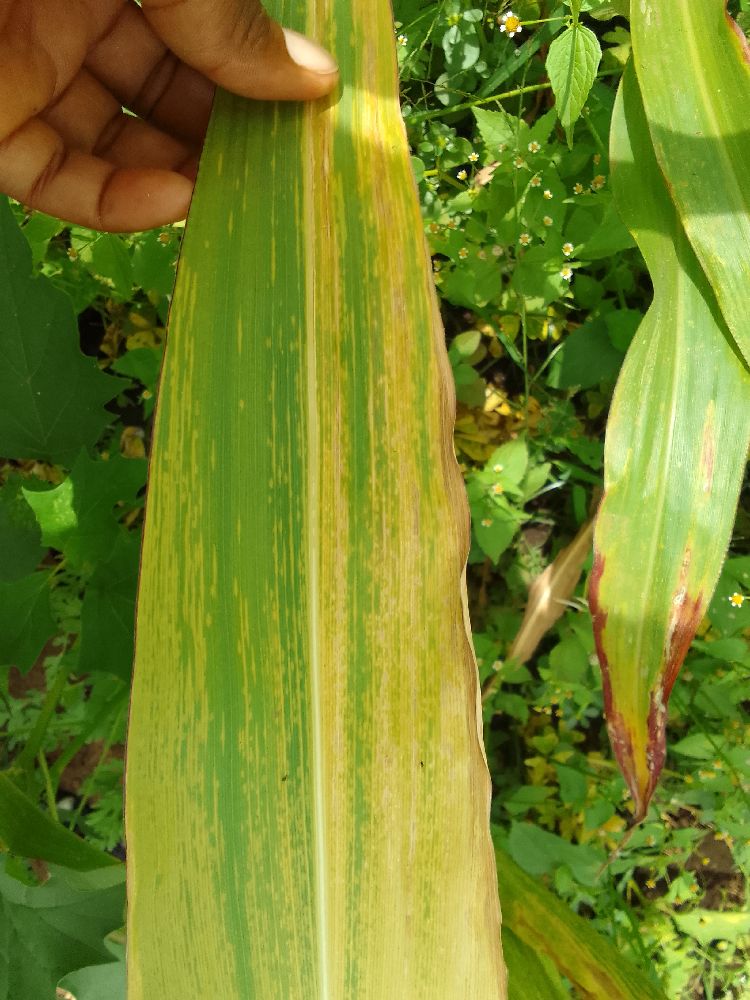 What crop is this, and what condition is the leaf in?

maize, maize lethal necrosis
